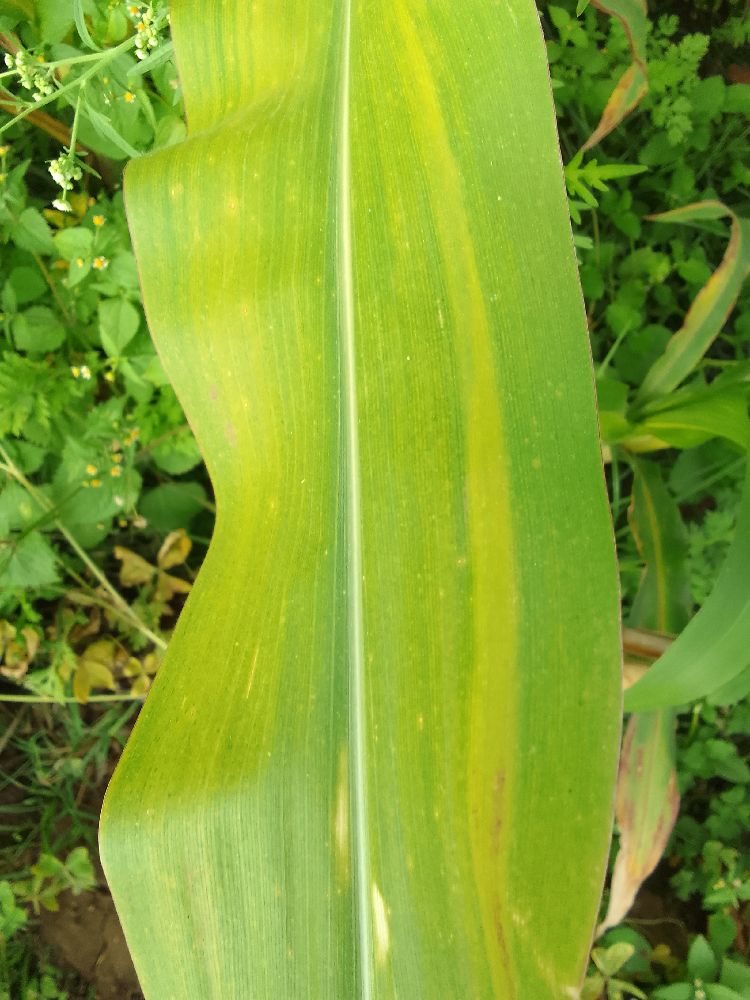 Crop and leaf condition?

maize, maize lethal necrosis
